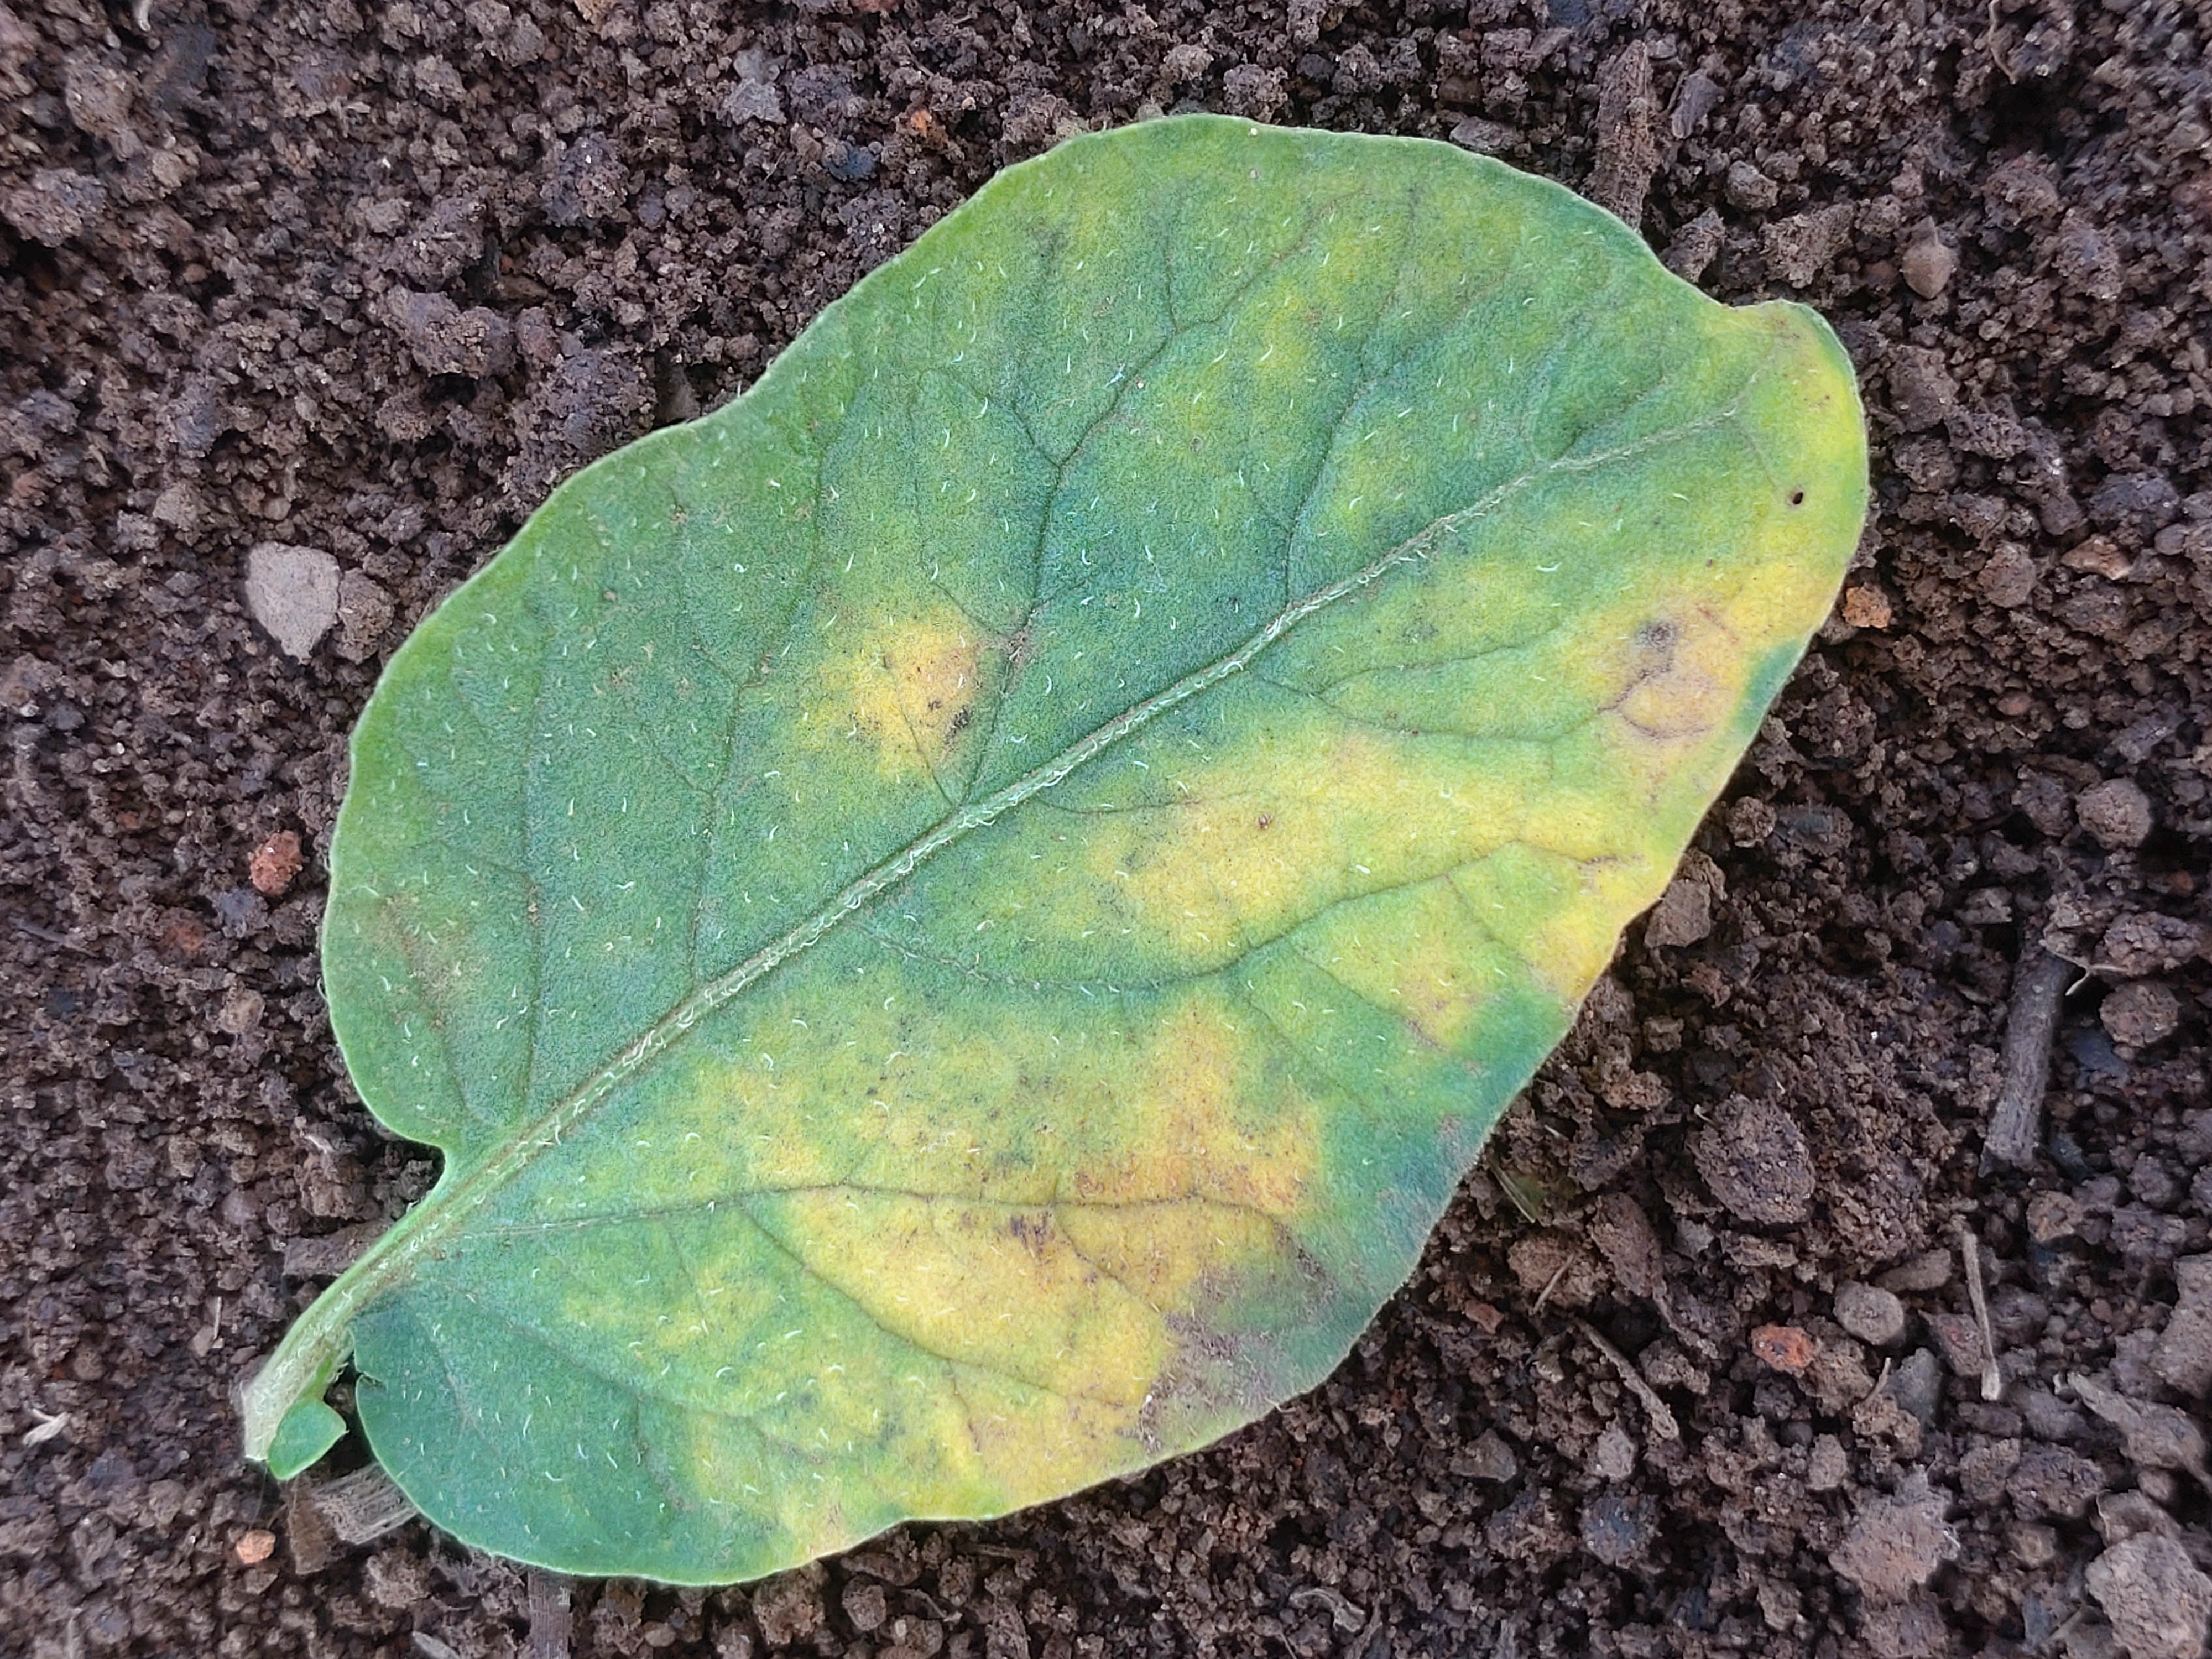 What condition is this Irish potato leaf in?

late blight
